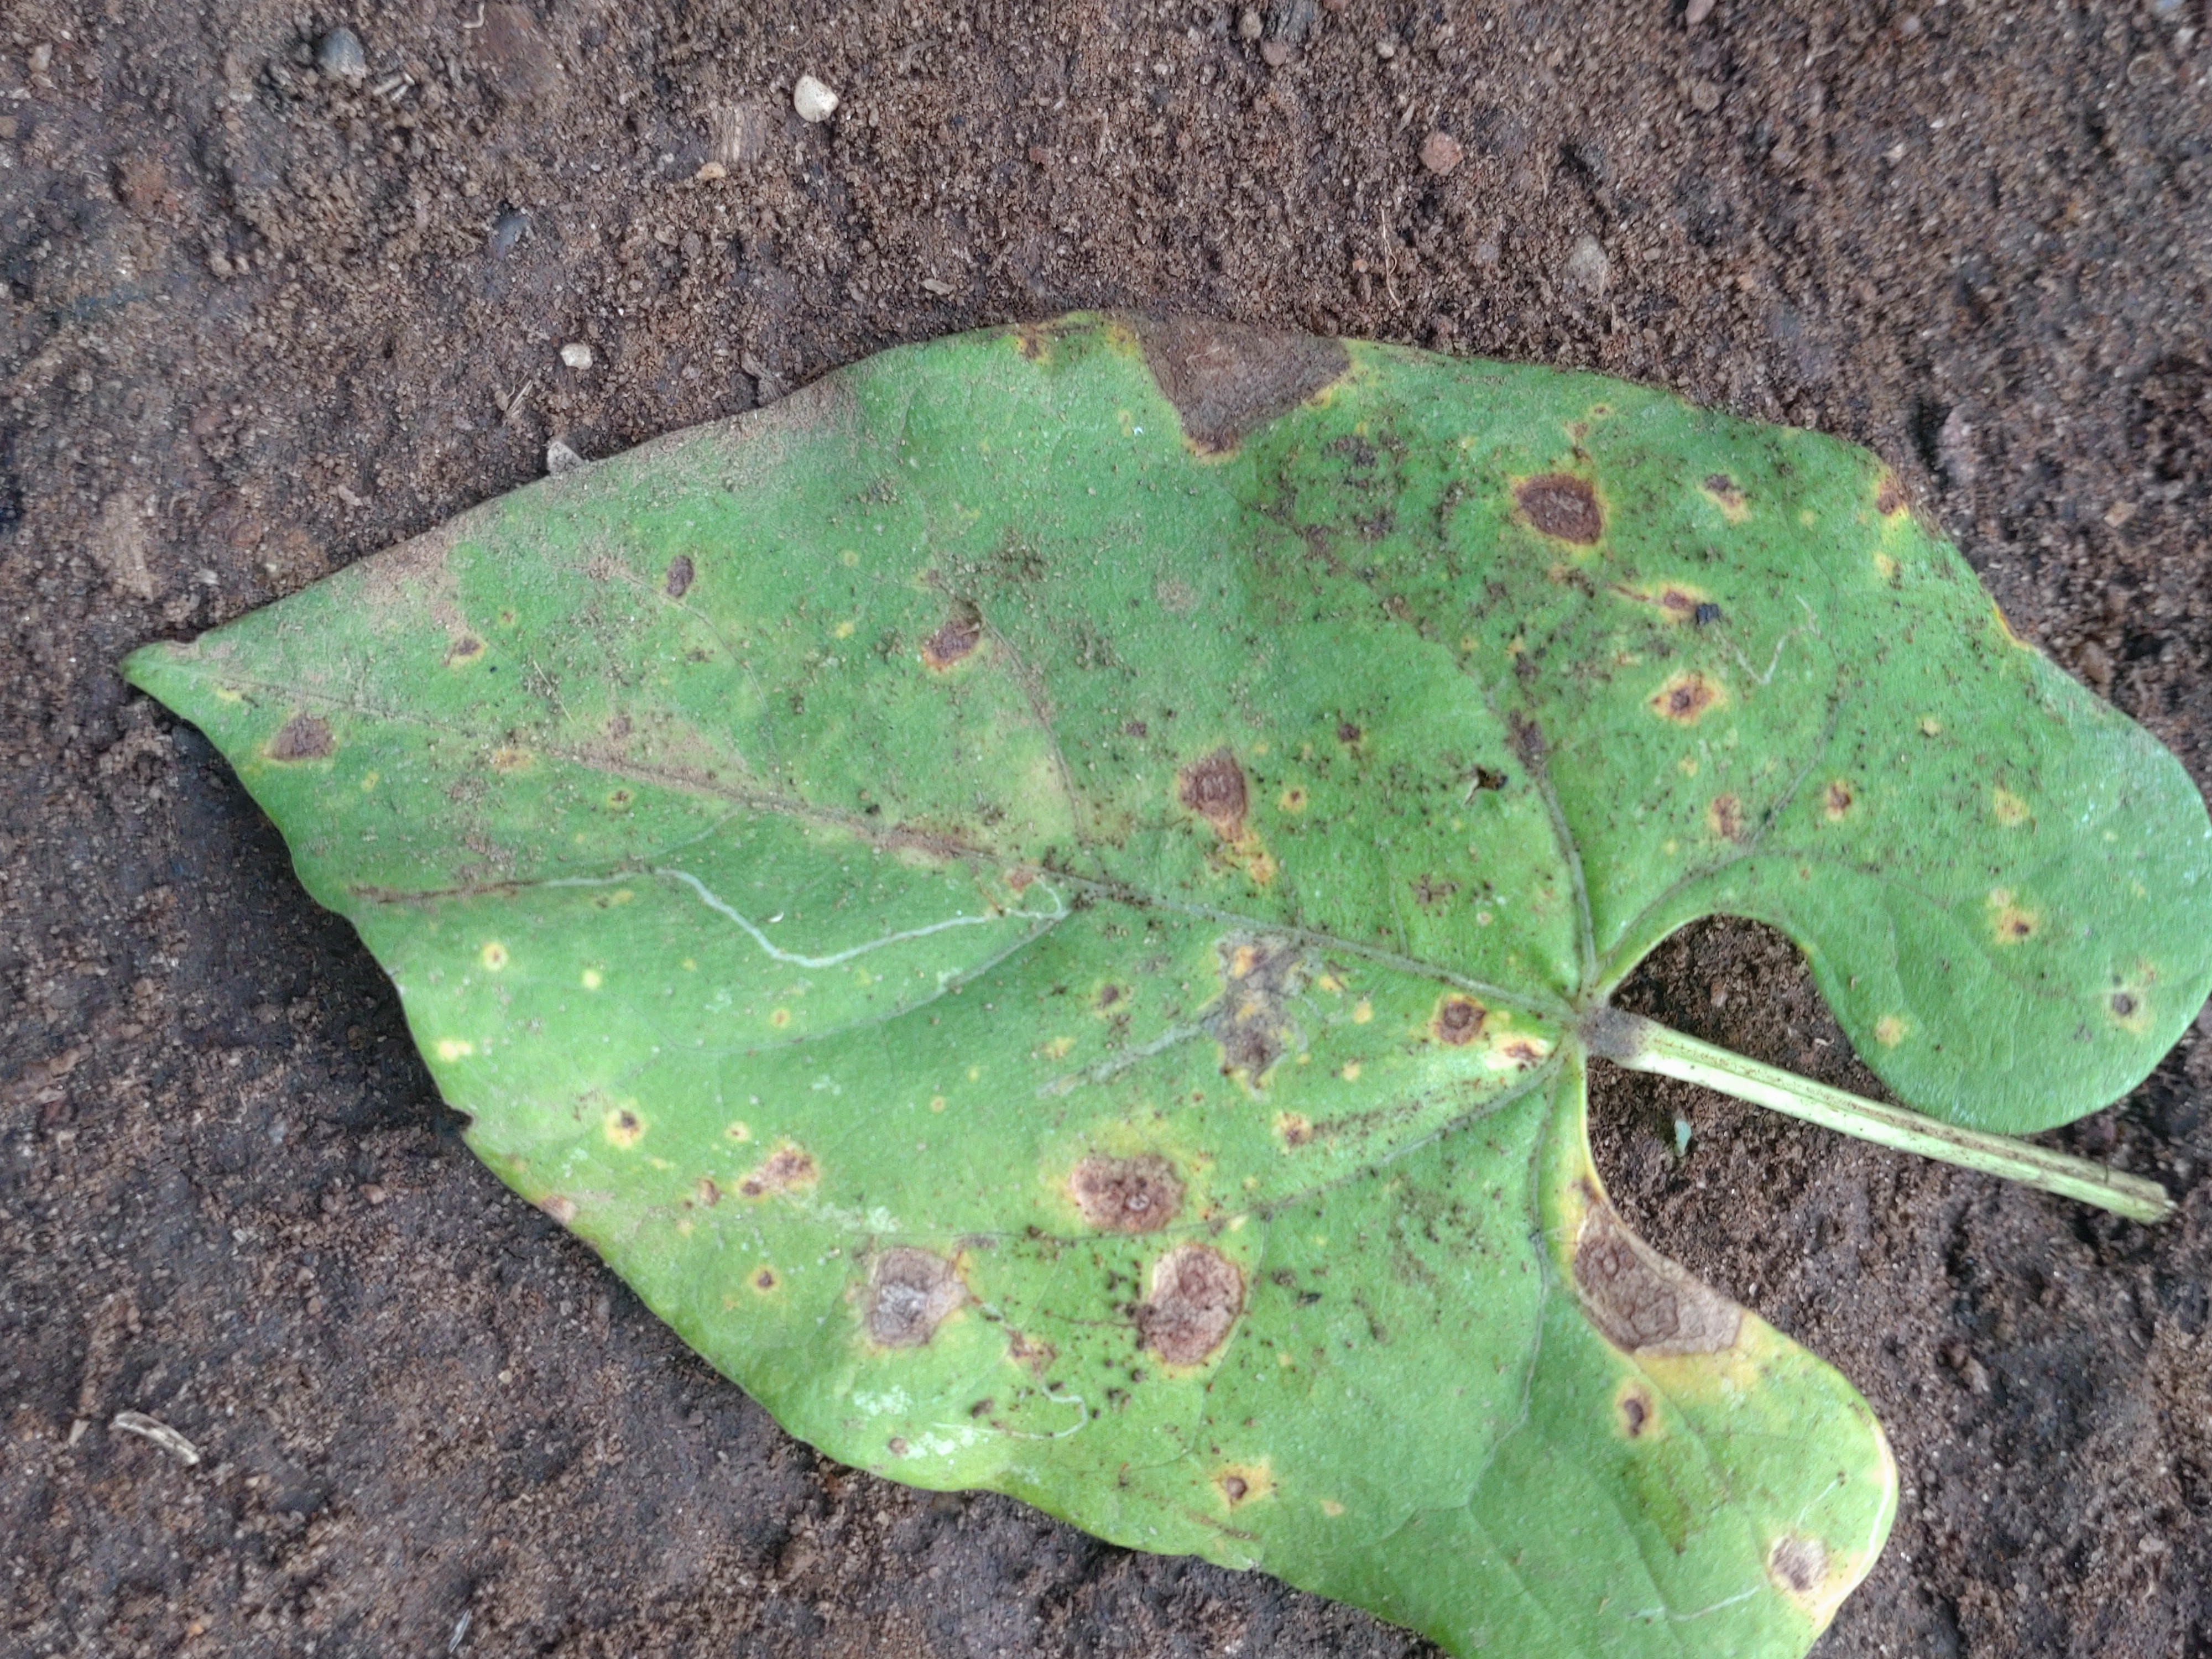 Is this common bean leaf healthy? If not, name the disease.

rust
